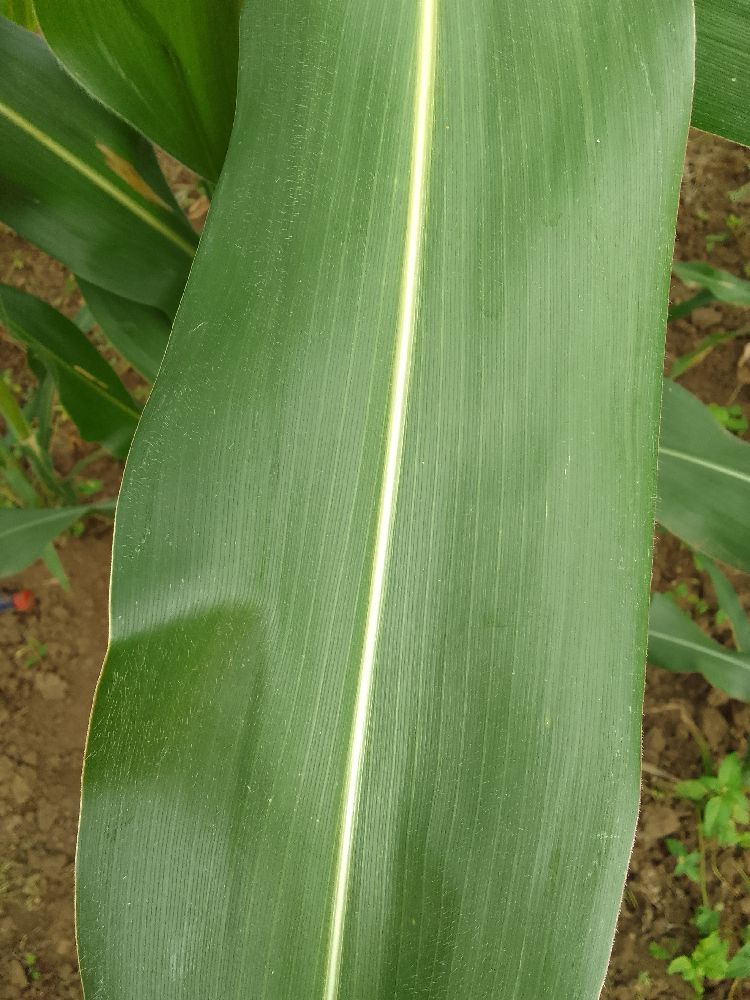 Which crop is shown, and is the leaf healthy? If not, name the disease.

maize, healthy
